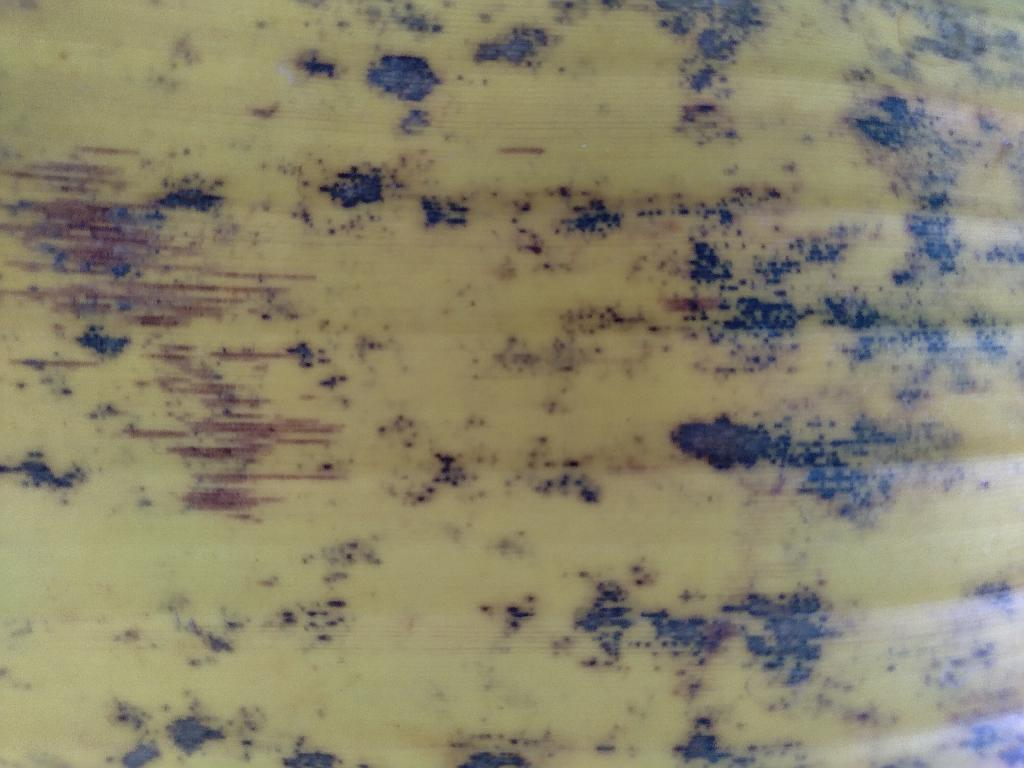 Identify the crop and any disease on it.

banana, black sigatoka
